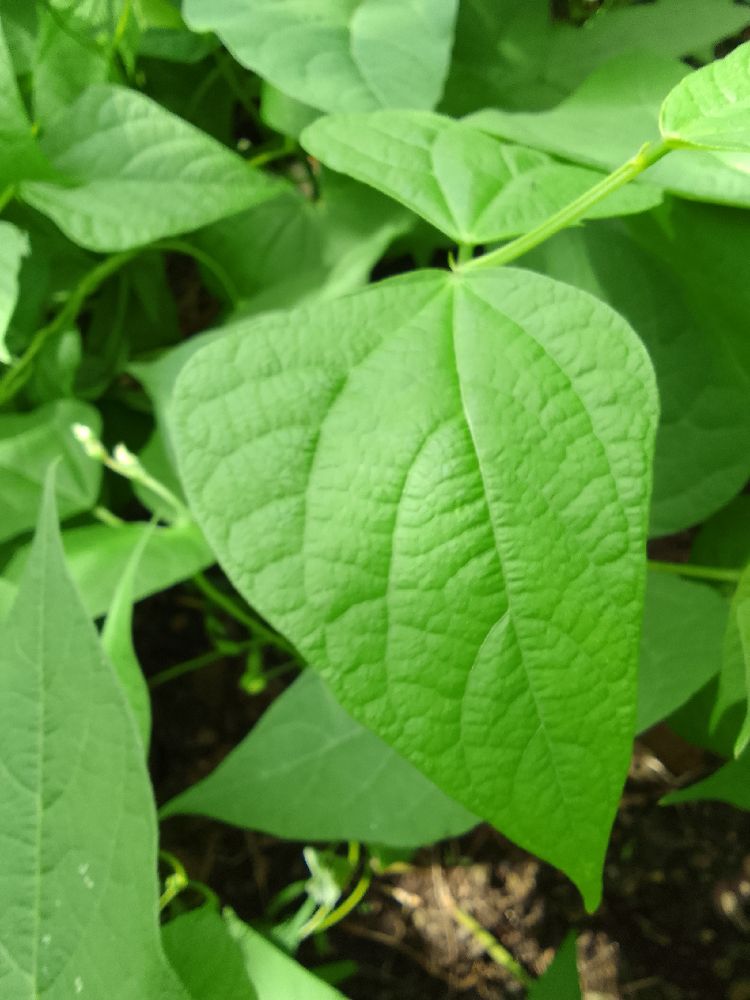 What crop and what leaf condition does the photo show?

common bean, healthy
